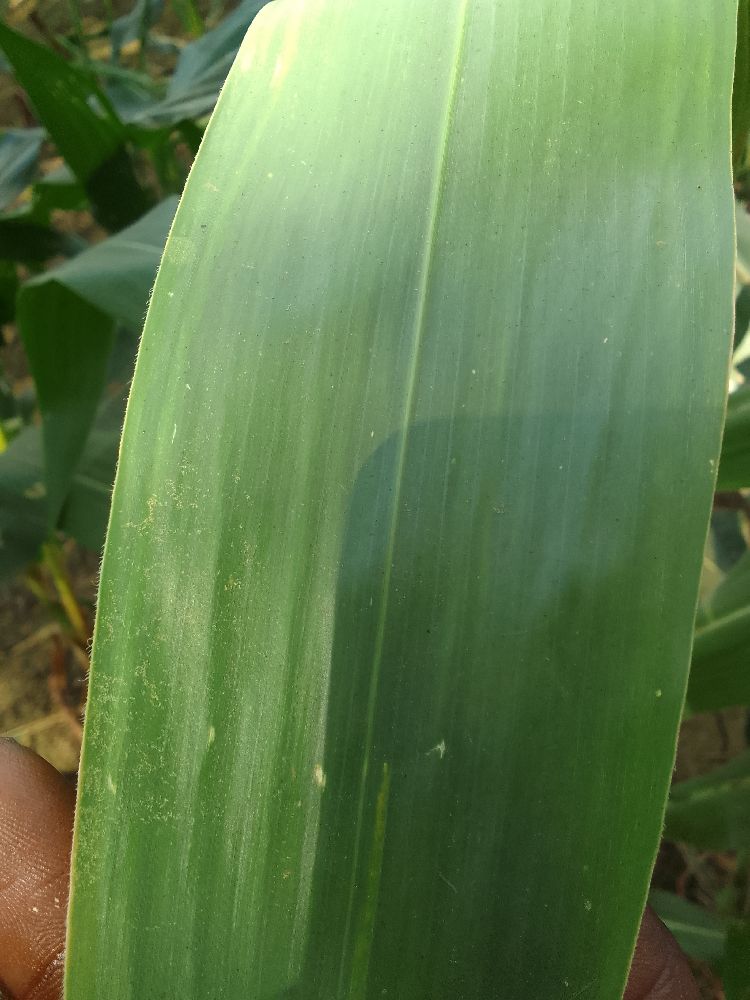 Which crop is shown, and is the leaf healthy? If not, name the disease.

maize, healthy
